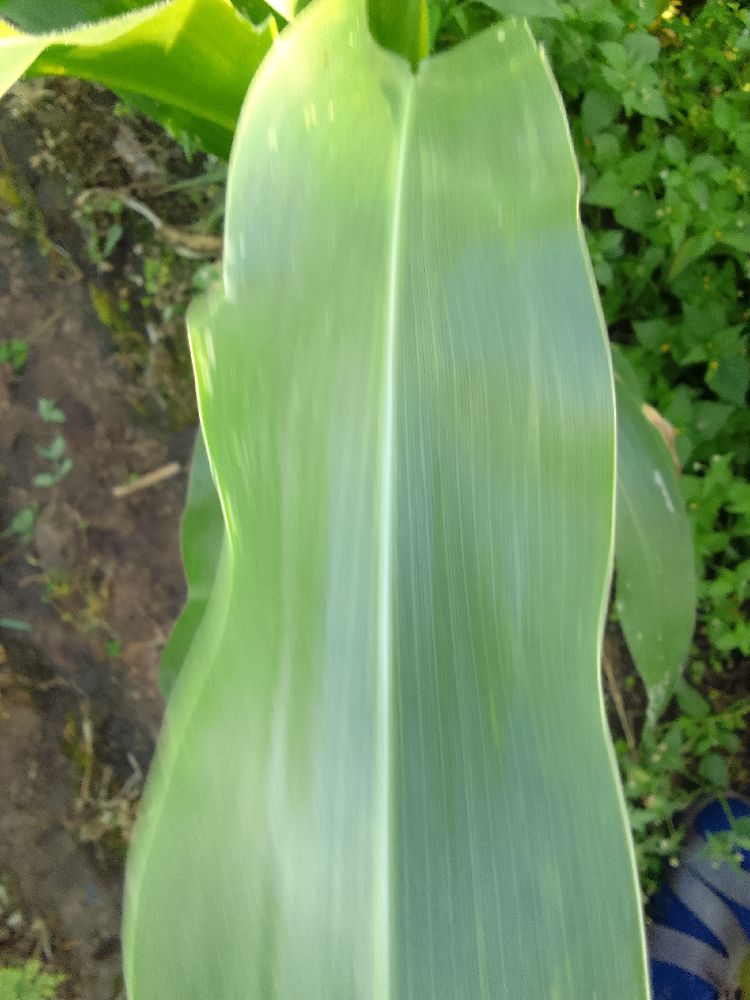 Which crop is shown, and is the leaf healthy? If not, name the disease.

maize, healthy
